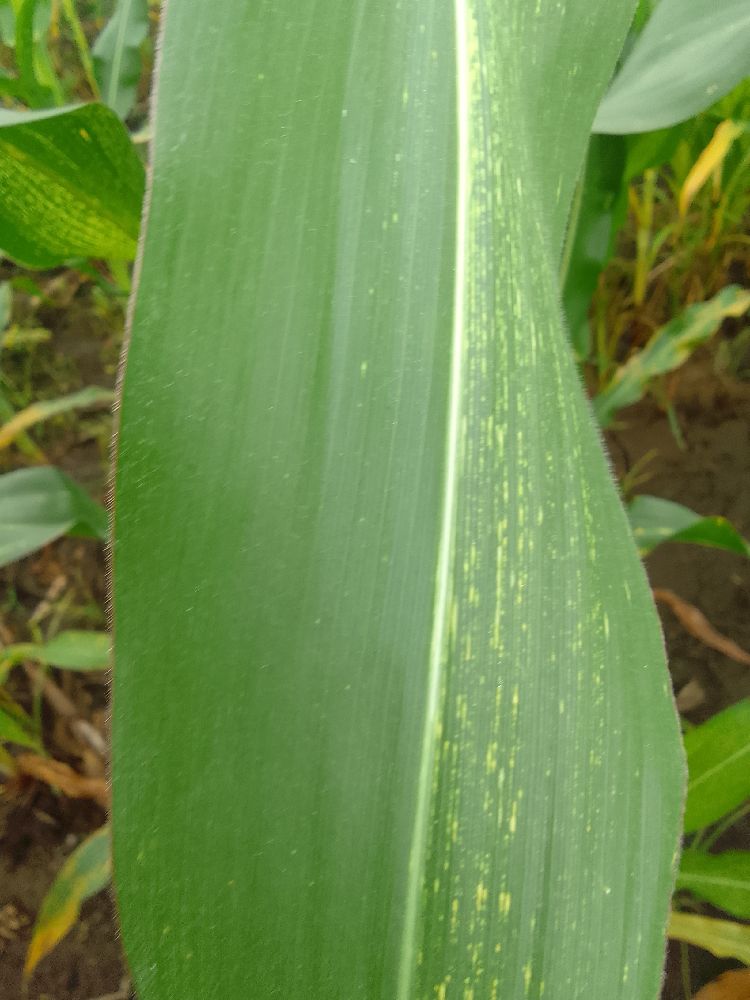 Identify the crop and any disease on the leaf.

maize, maize streak virus
